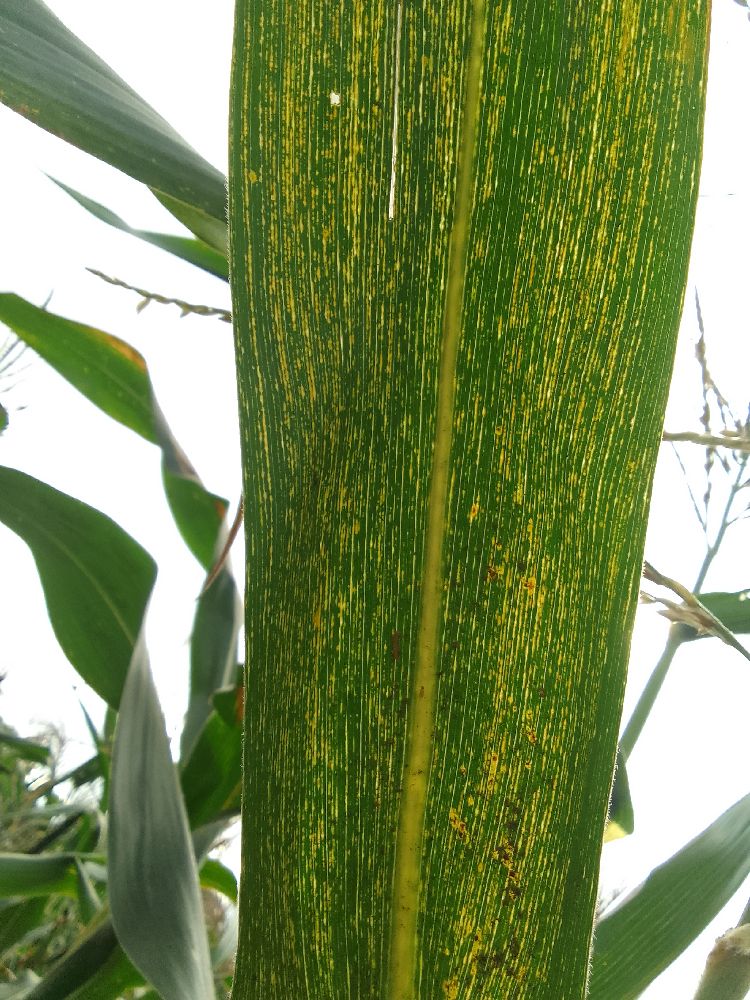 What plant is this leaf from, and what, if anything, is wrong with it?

maize, maize streak virus
